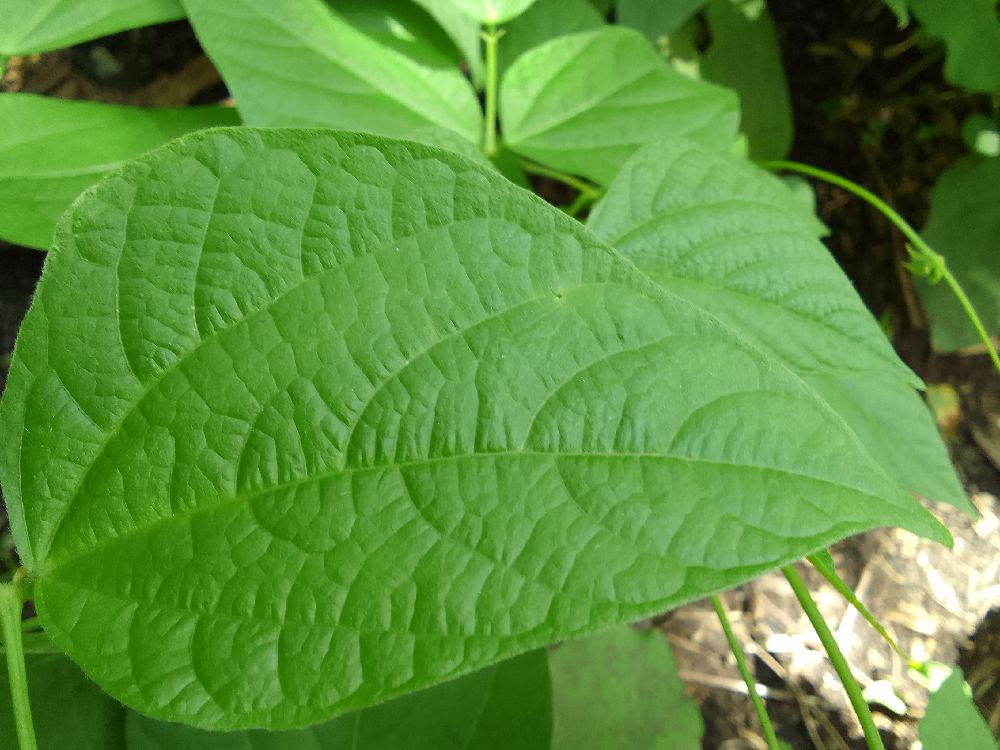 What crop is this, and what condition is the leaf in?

common bean, healthy
